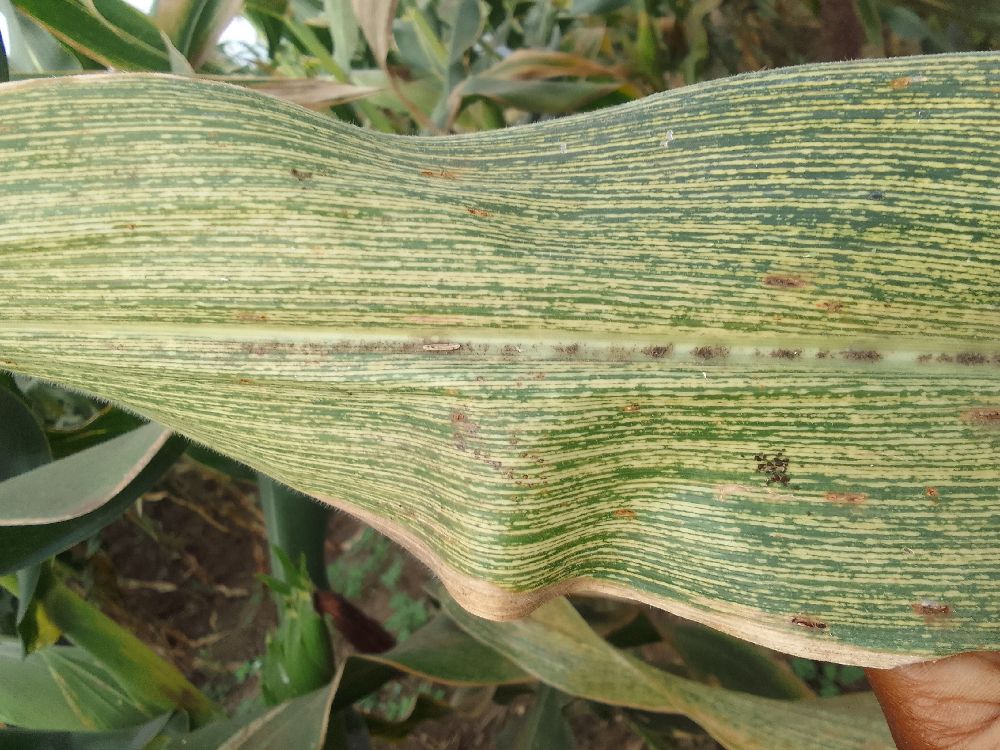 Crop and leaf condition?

maize, maize streak virus
